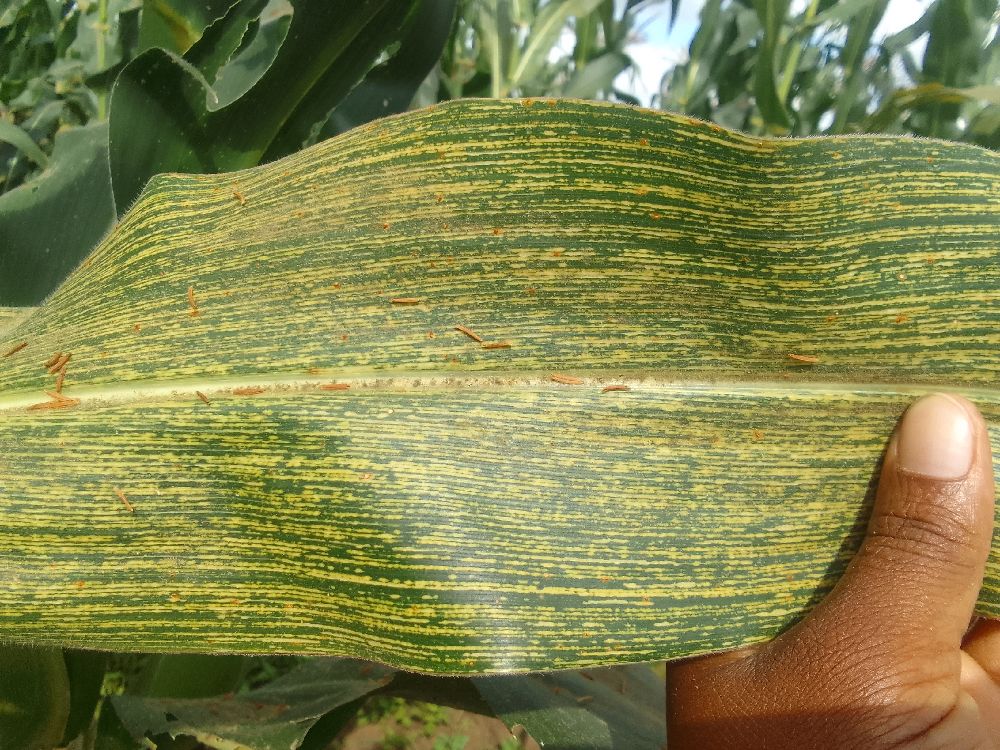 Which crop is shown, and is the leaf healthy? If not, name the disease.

maize, maize streak virus
